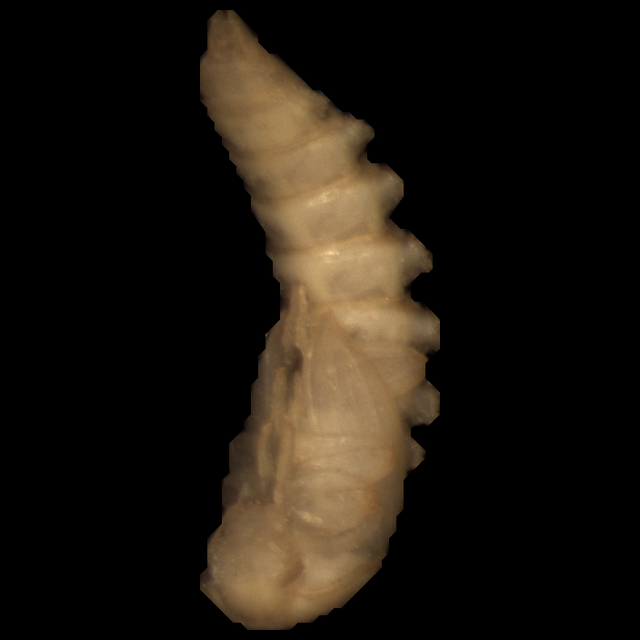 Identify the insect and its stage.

mealworm pupa
